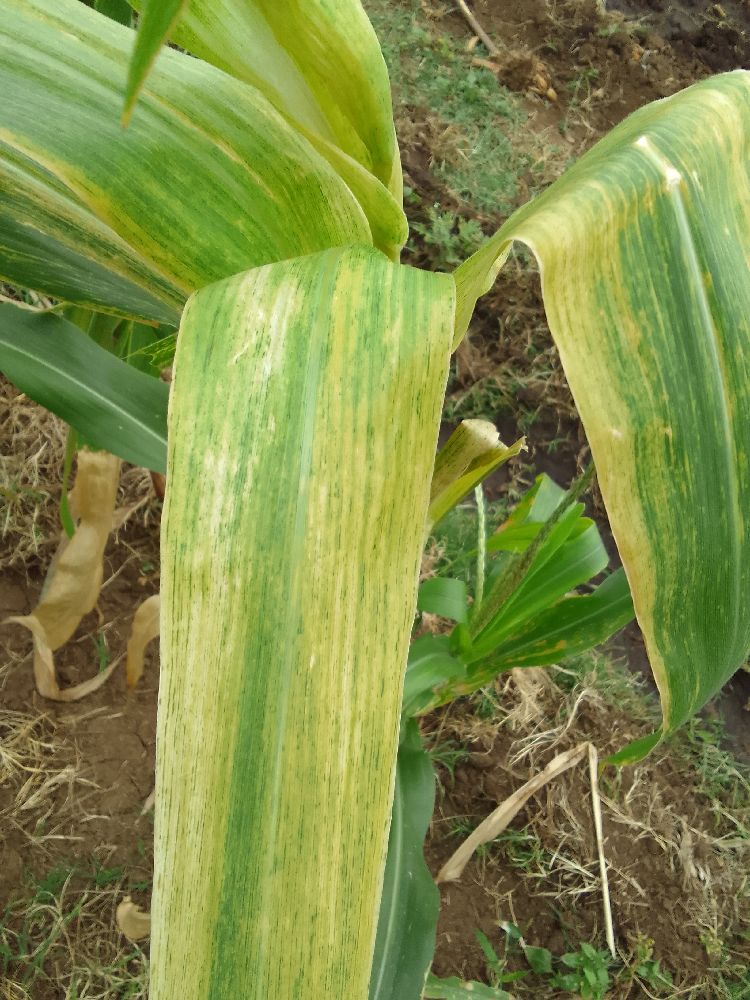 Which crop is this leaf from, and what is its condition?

maize, maize lethal necrosis
